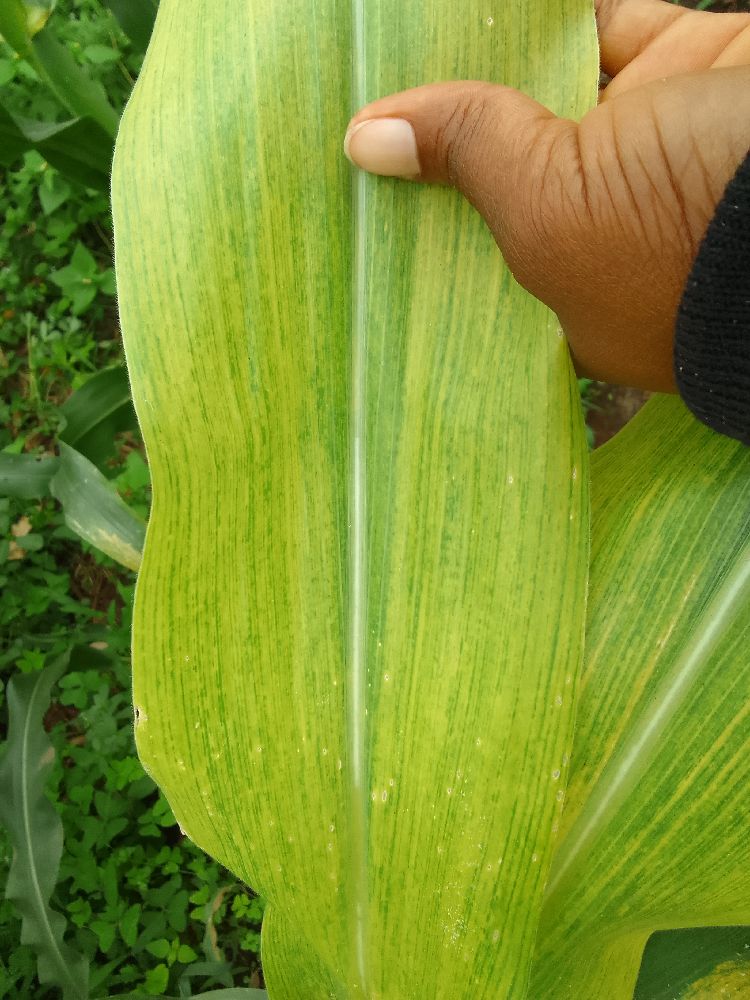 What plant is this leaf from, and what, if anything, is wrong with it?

maize, maize lethal necrosis
